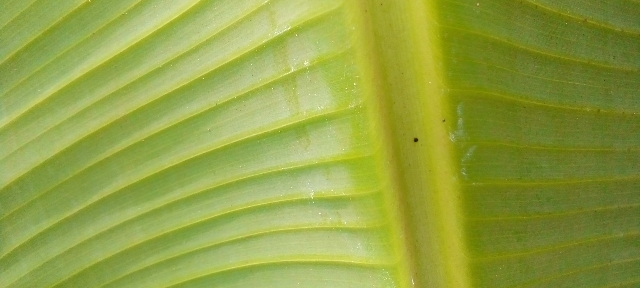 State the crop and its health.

banana, healthy
